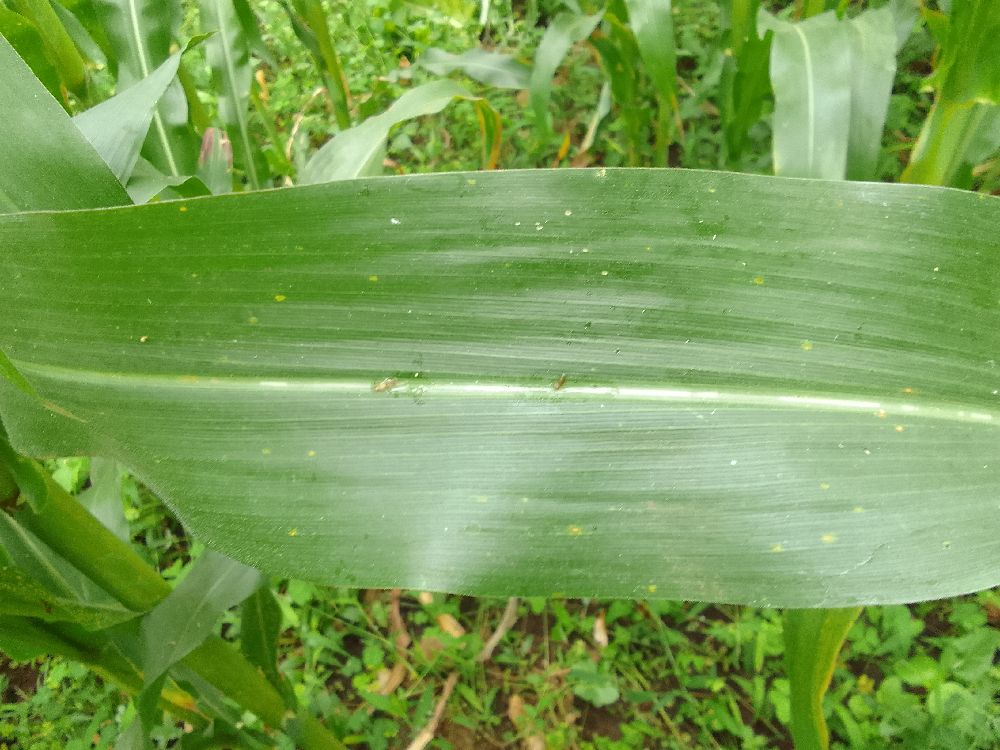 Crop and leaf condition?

maize, healthy
